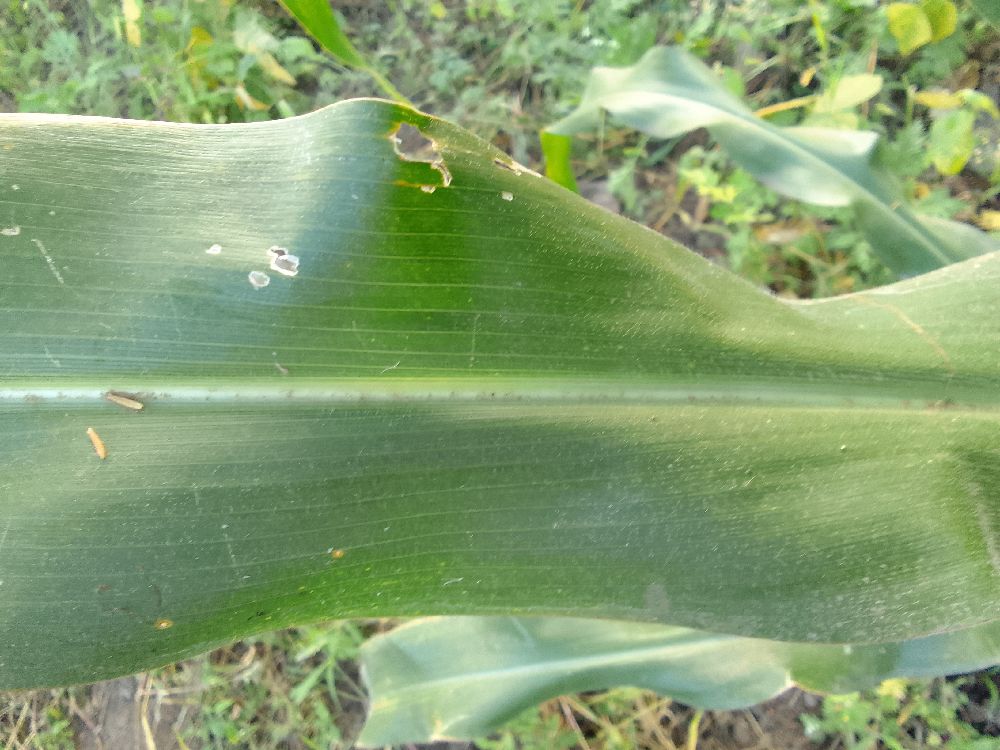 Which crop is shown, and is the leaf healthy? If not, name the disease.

maize, healthy
